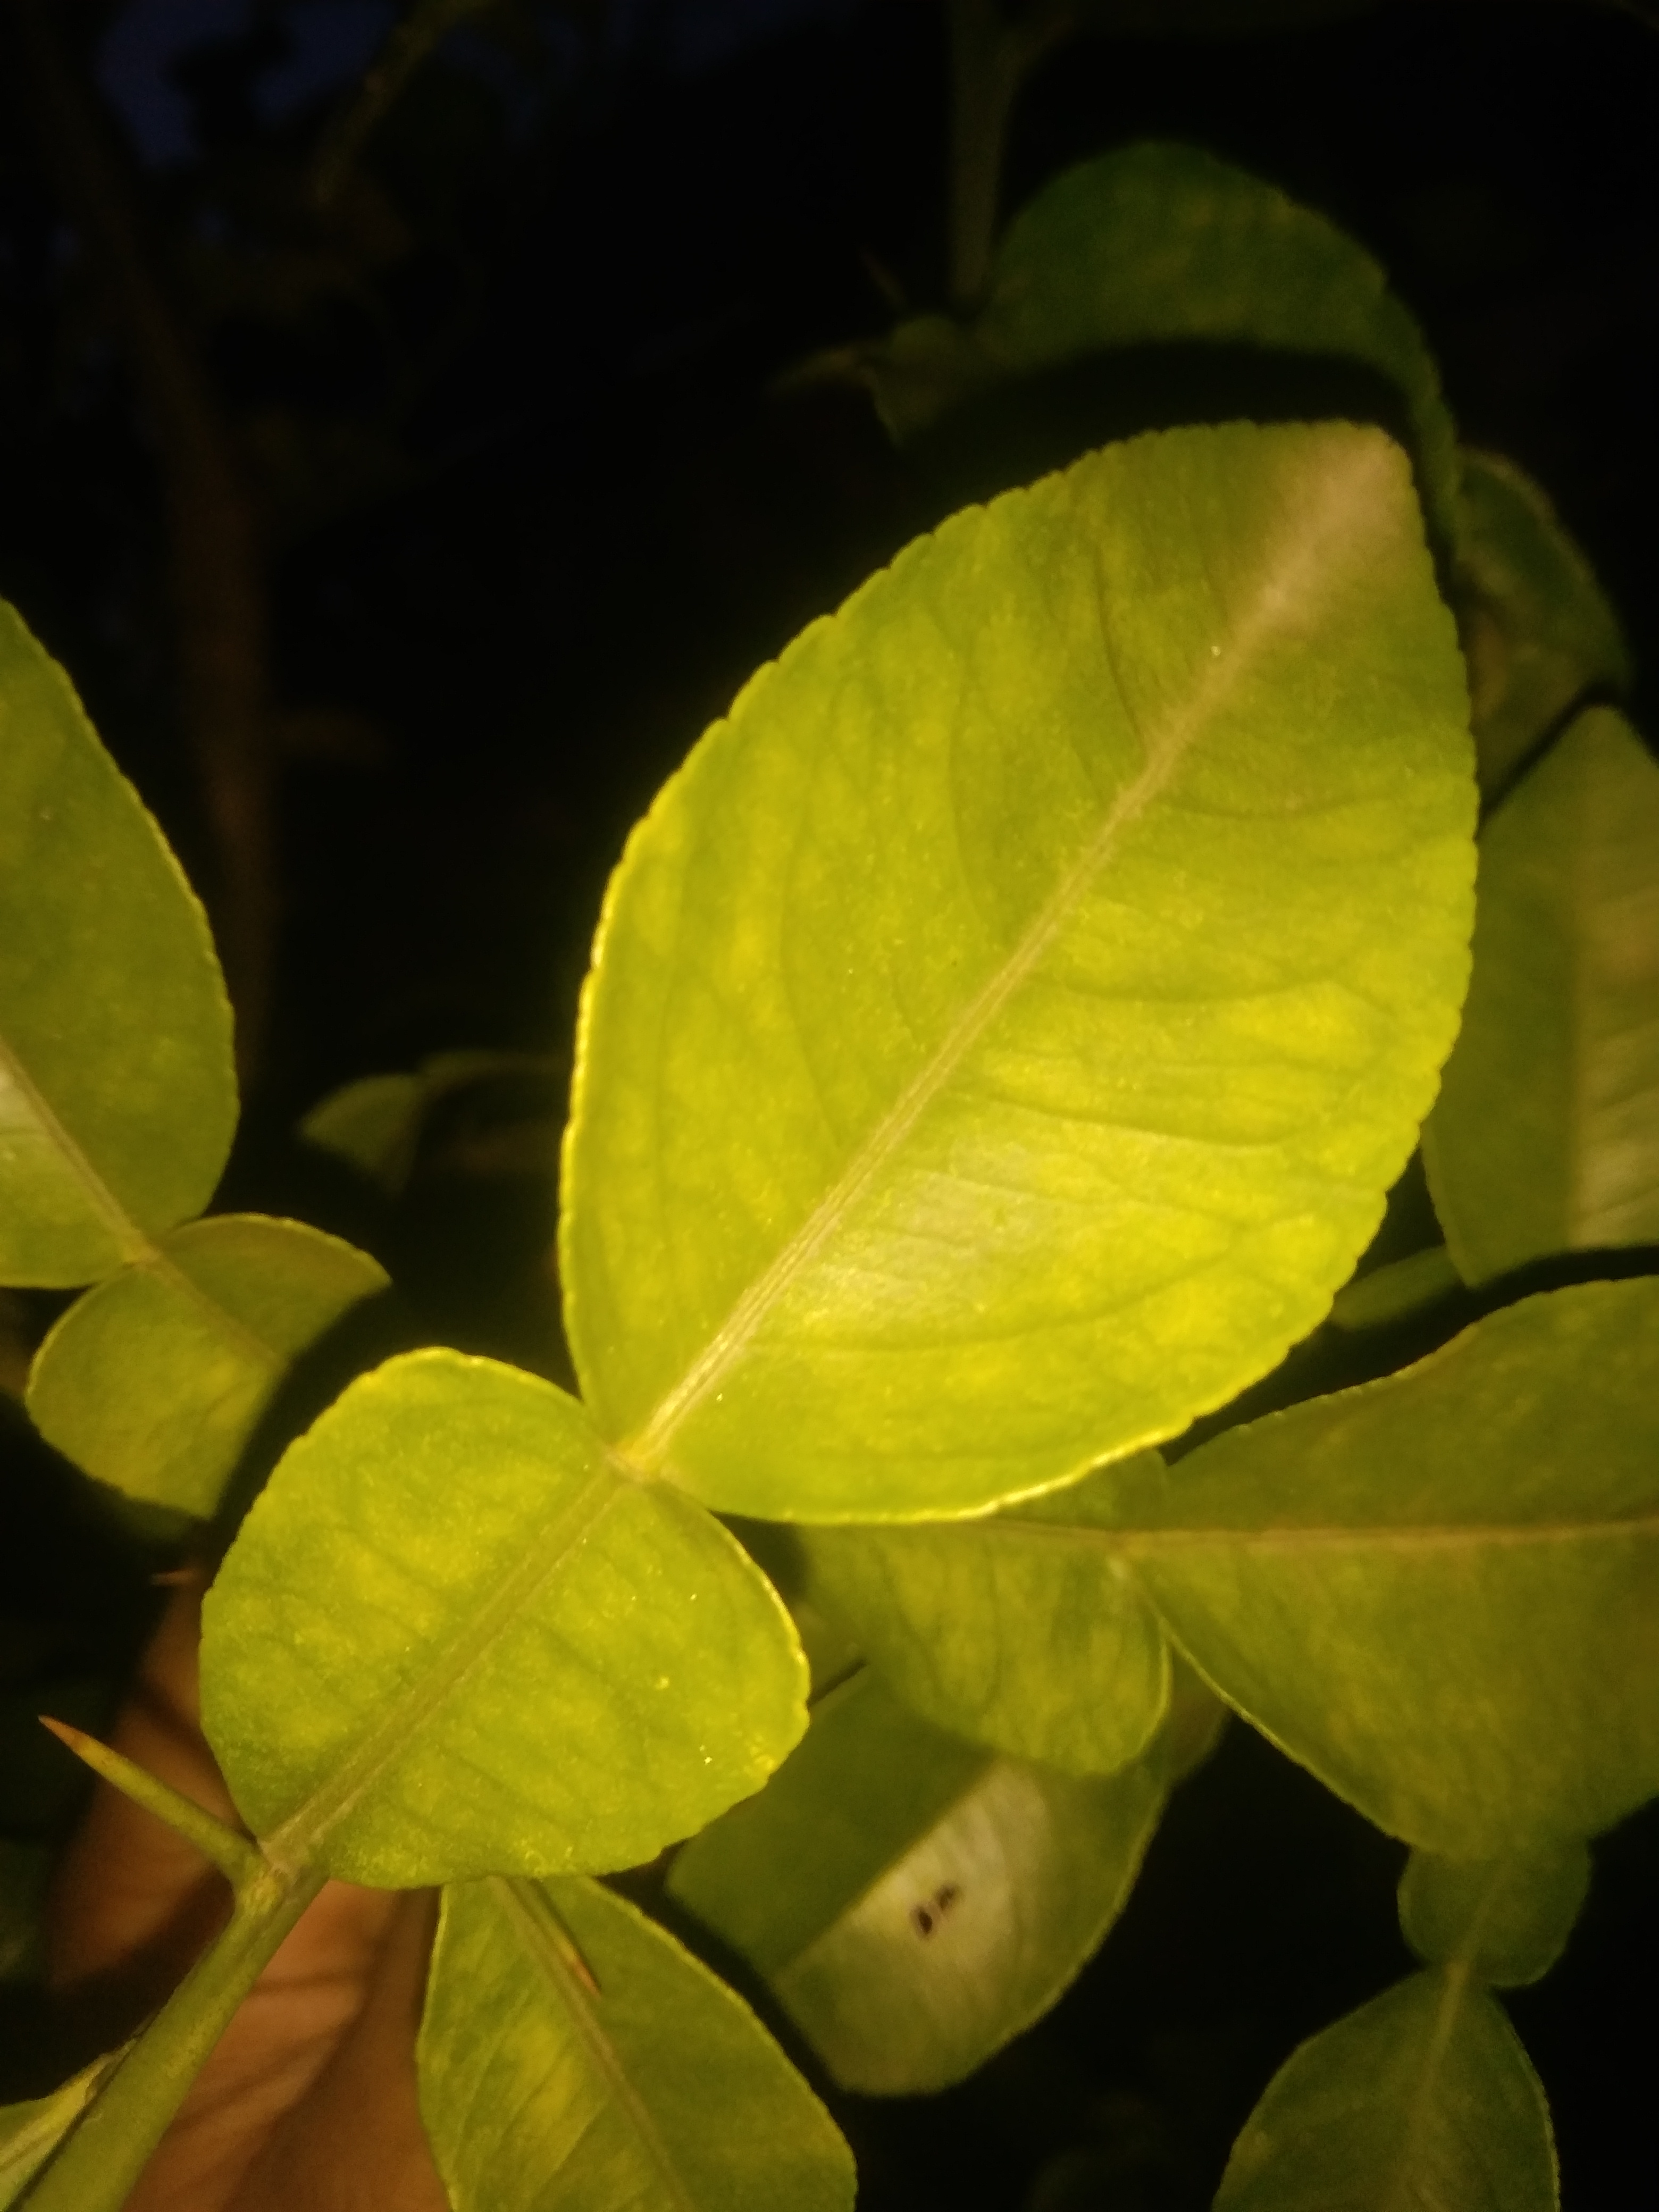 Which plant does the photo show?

lemon
